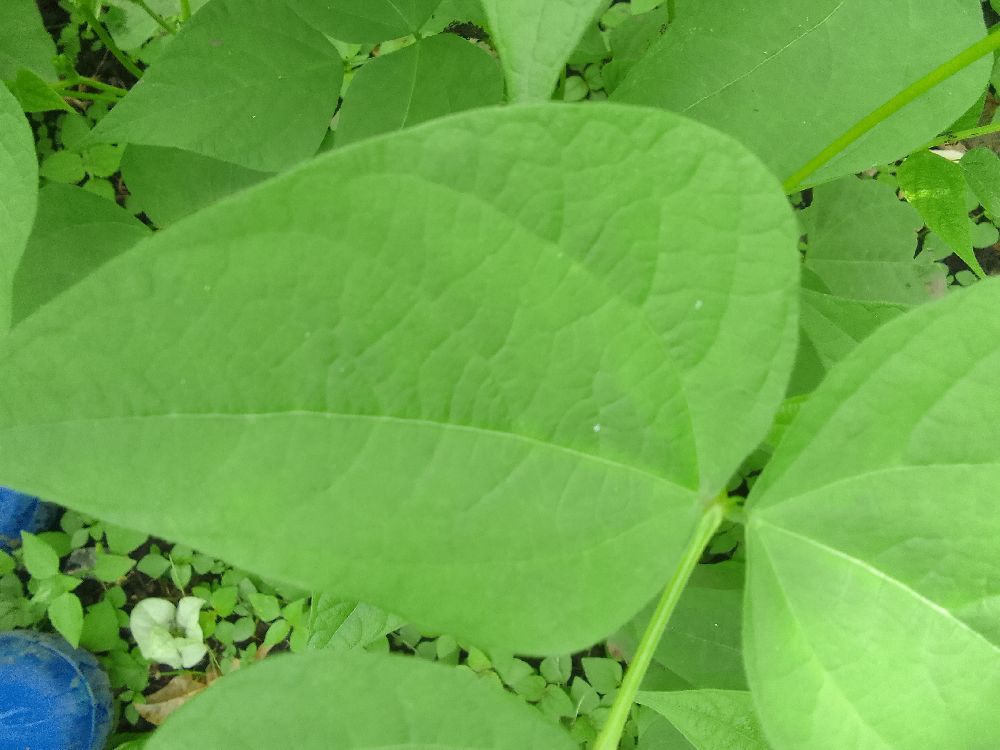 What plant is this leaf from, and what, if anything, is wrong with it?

common bean, healthy
